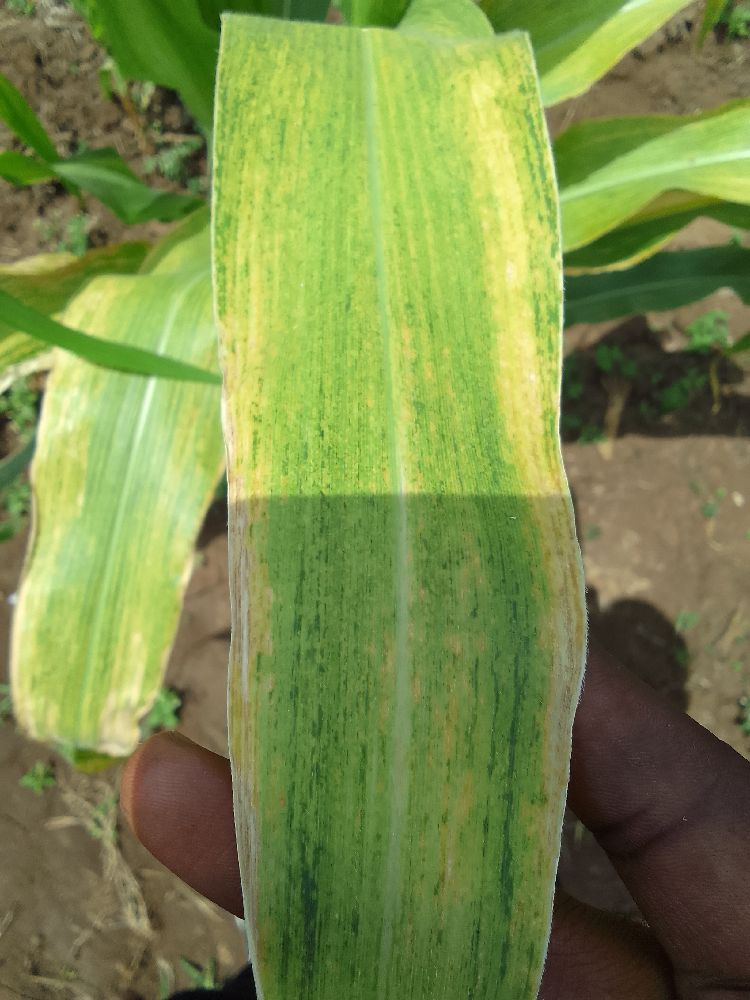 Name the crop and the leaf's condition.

maize, maize lethal necrosis
